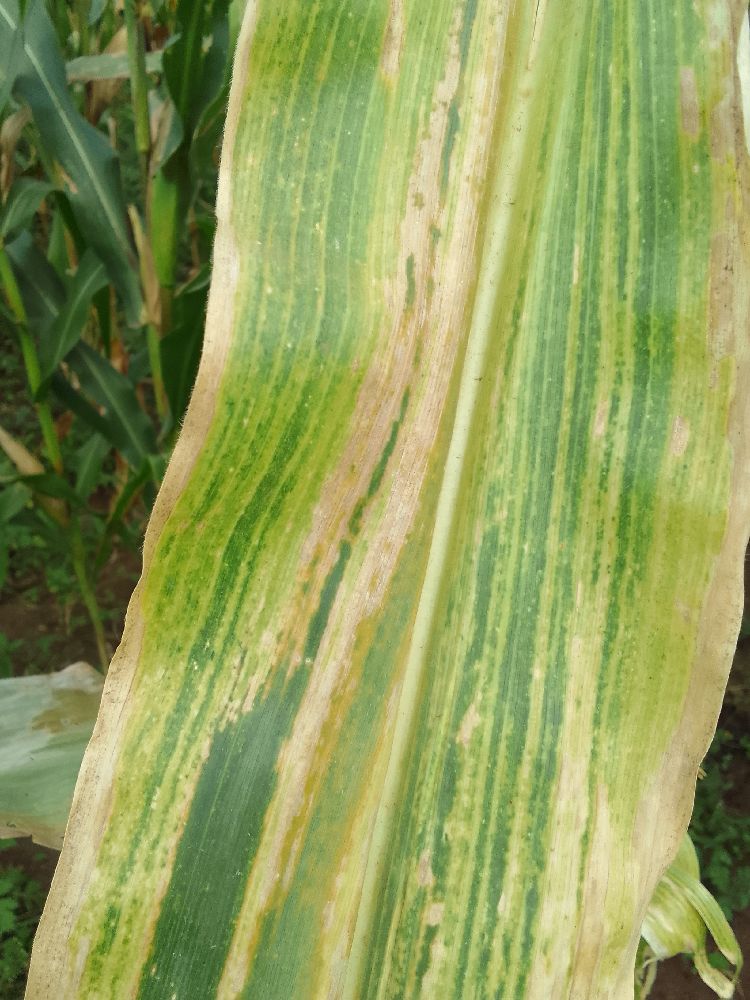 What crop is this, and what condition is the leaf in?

maize, maize lethal necrosis
